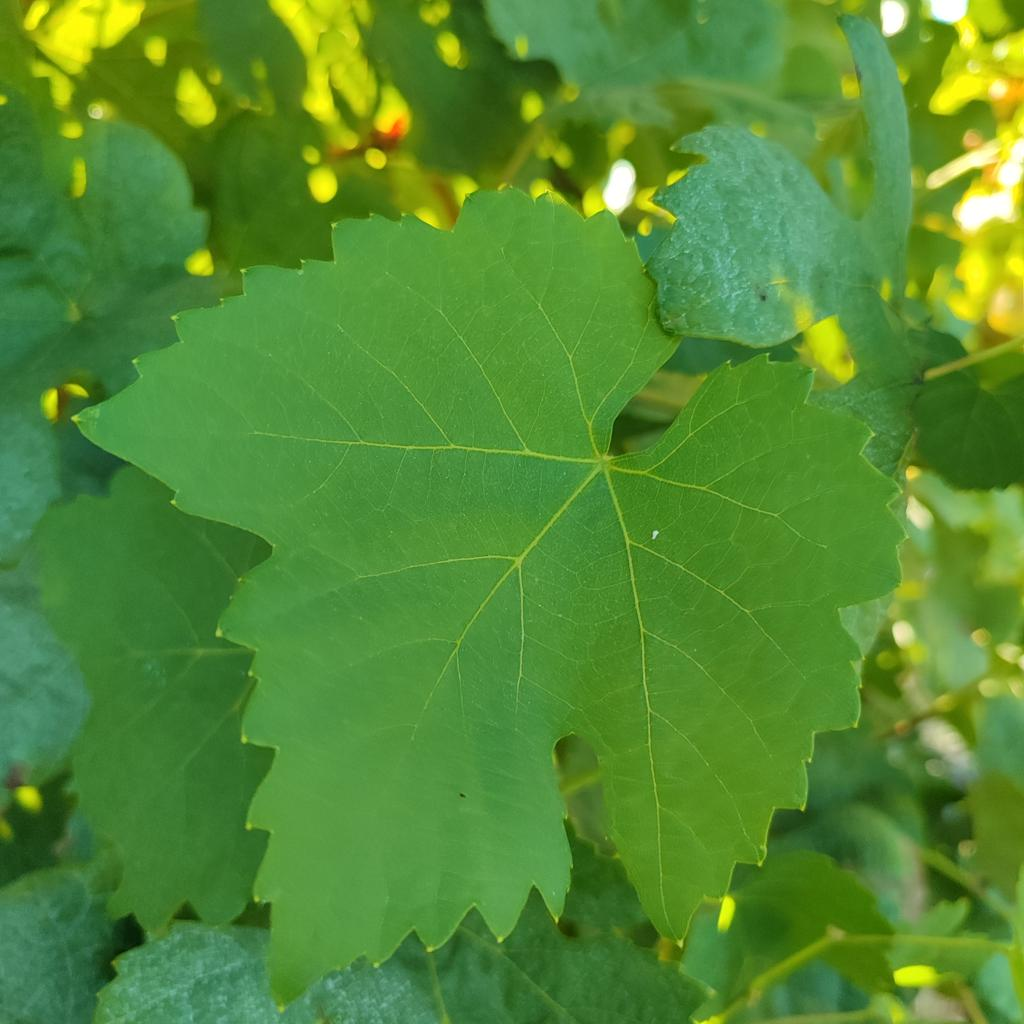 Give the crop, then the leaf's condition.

grapevine, healthy
